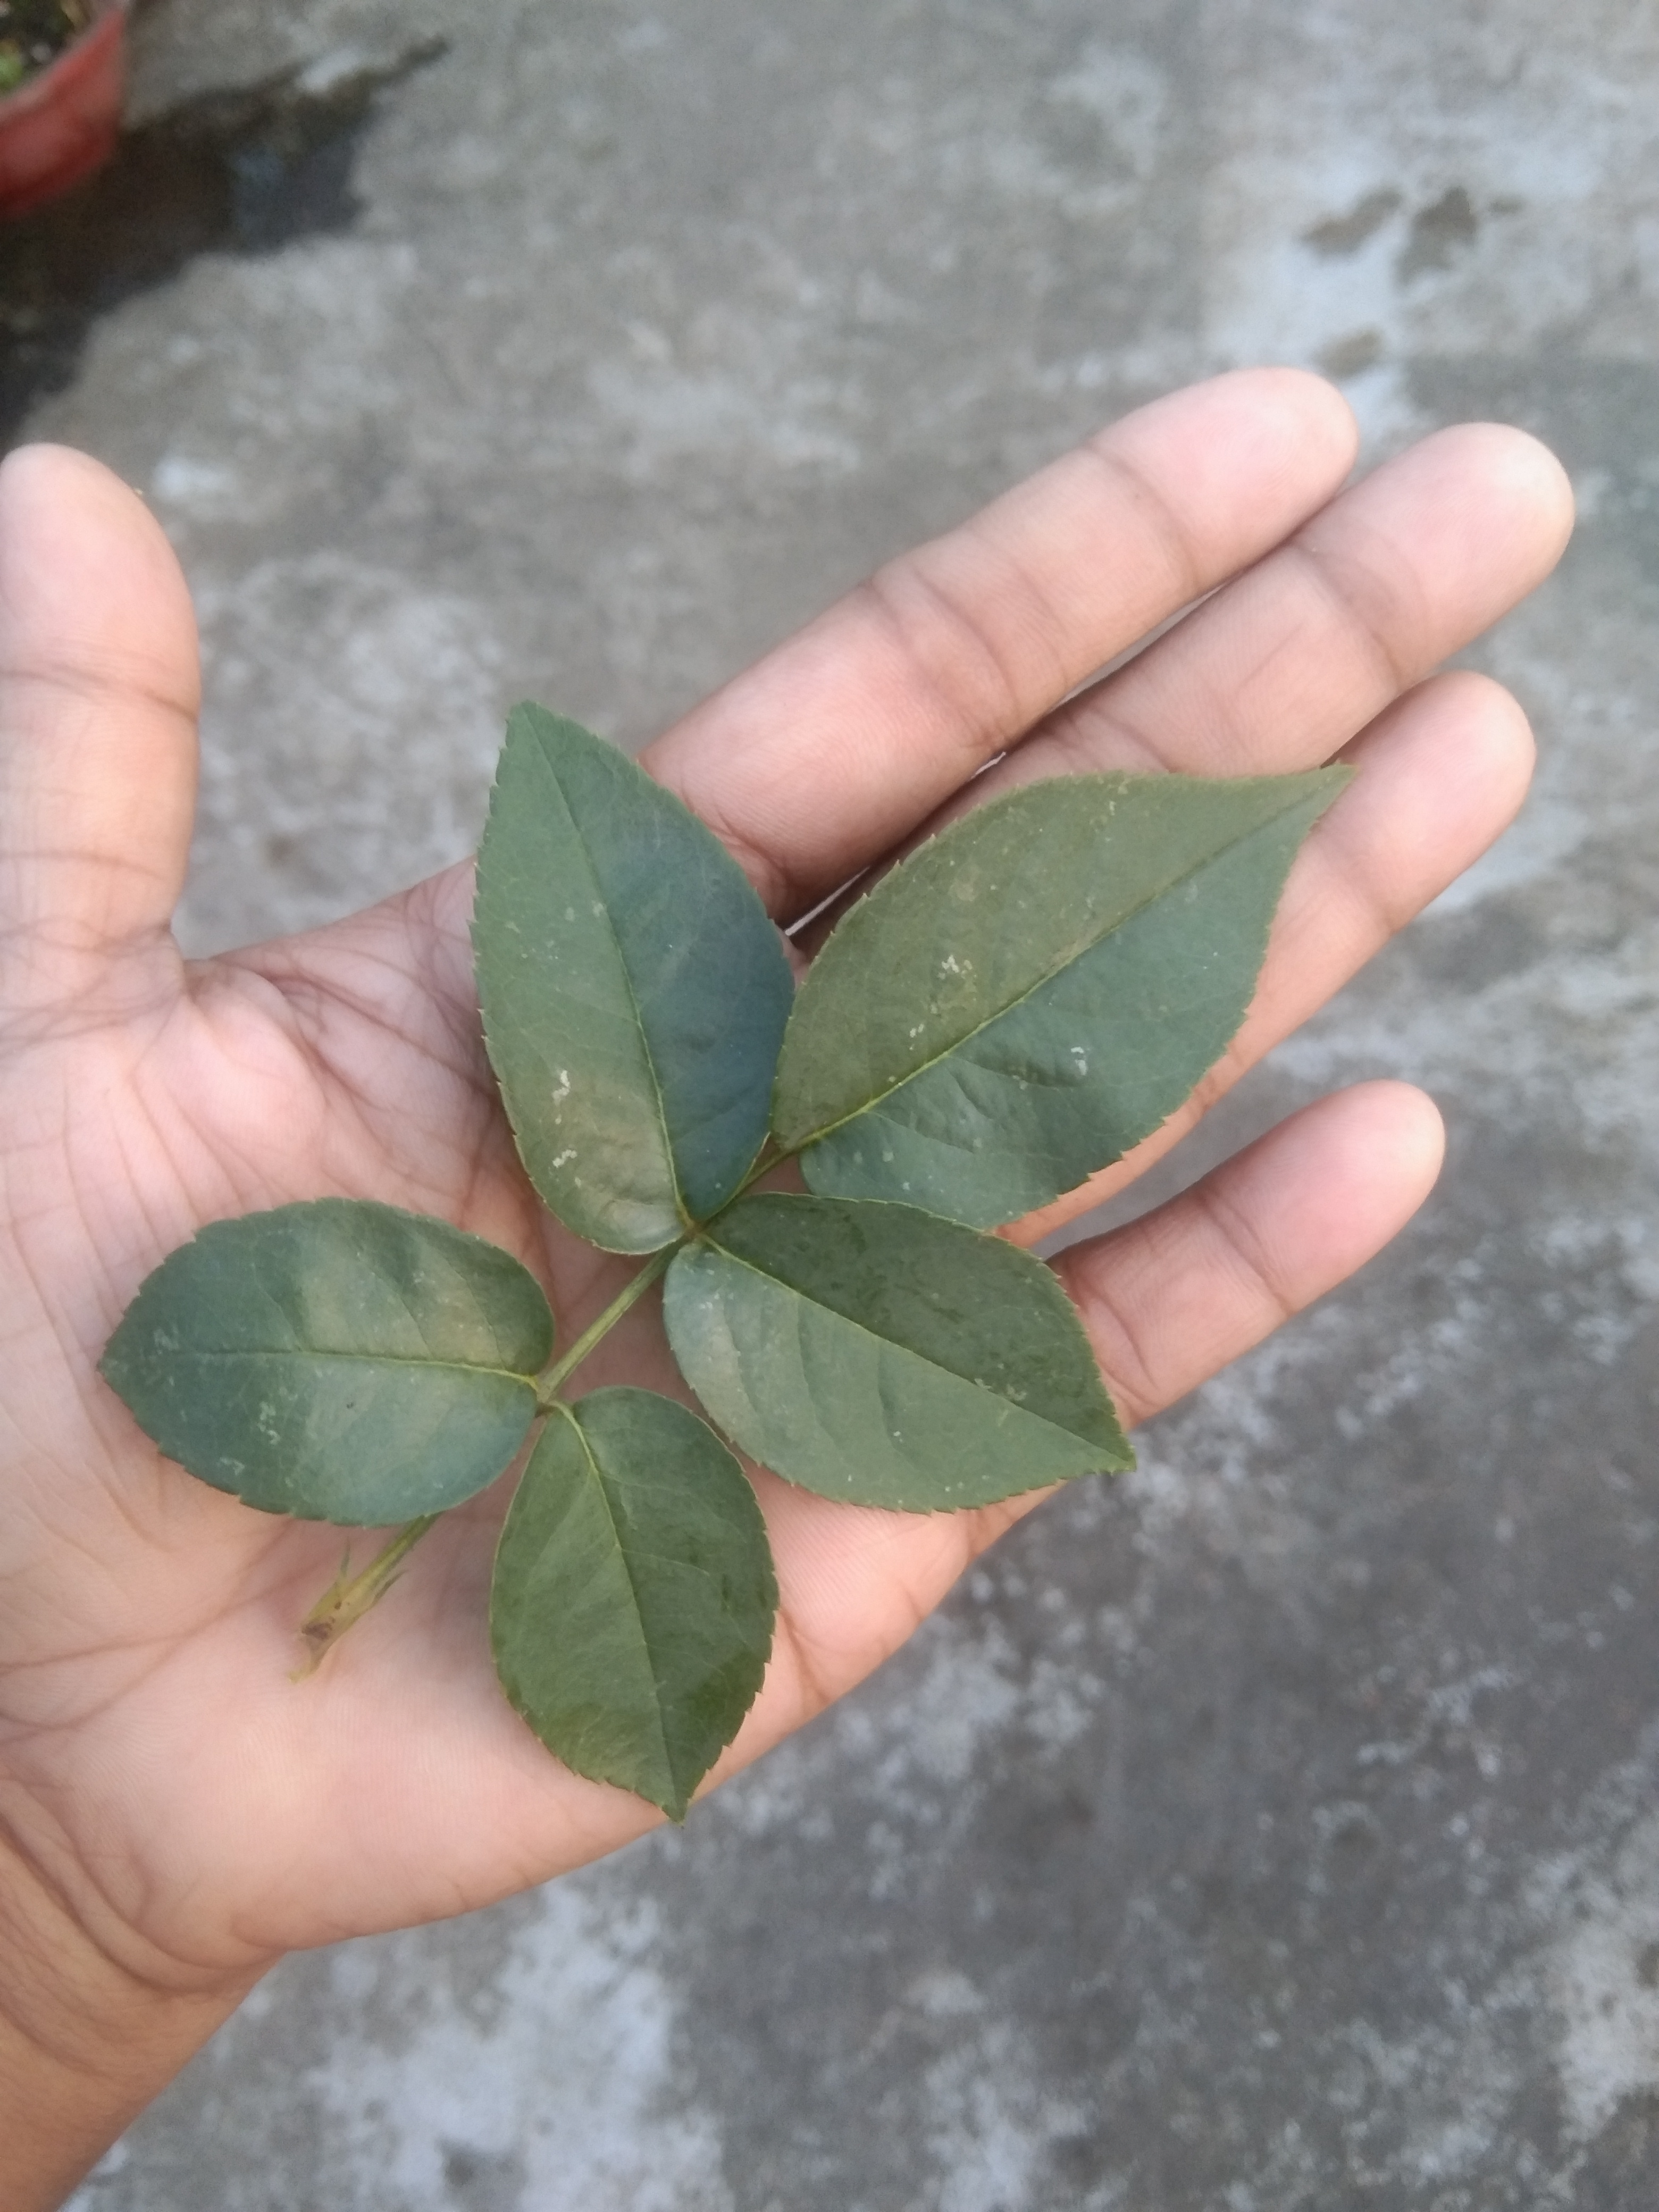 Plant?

rose
